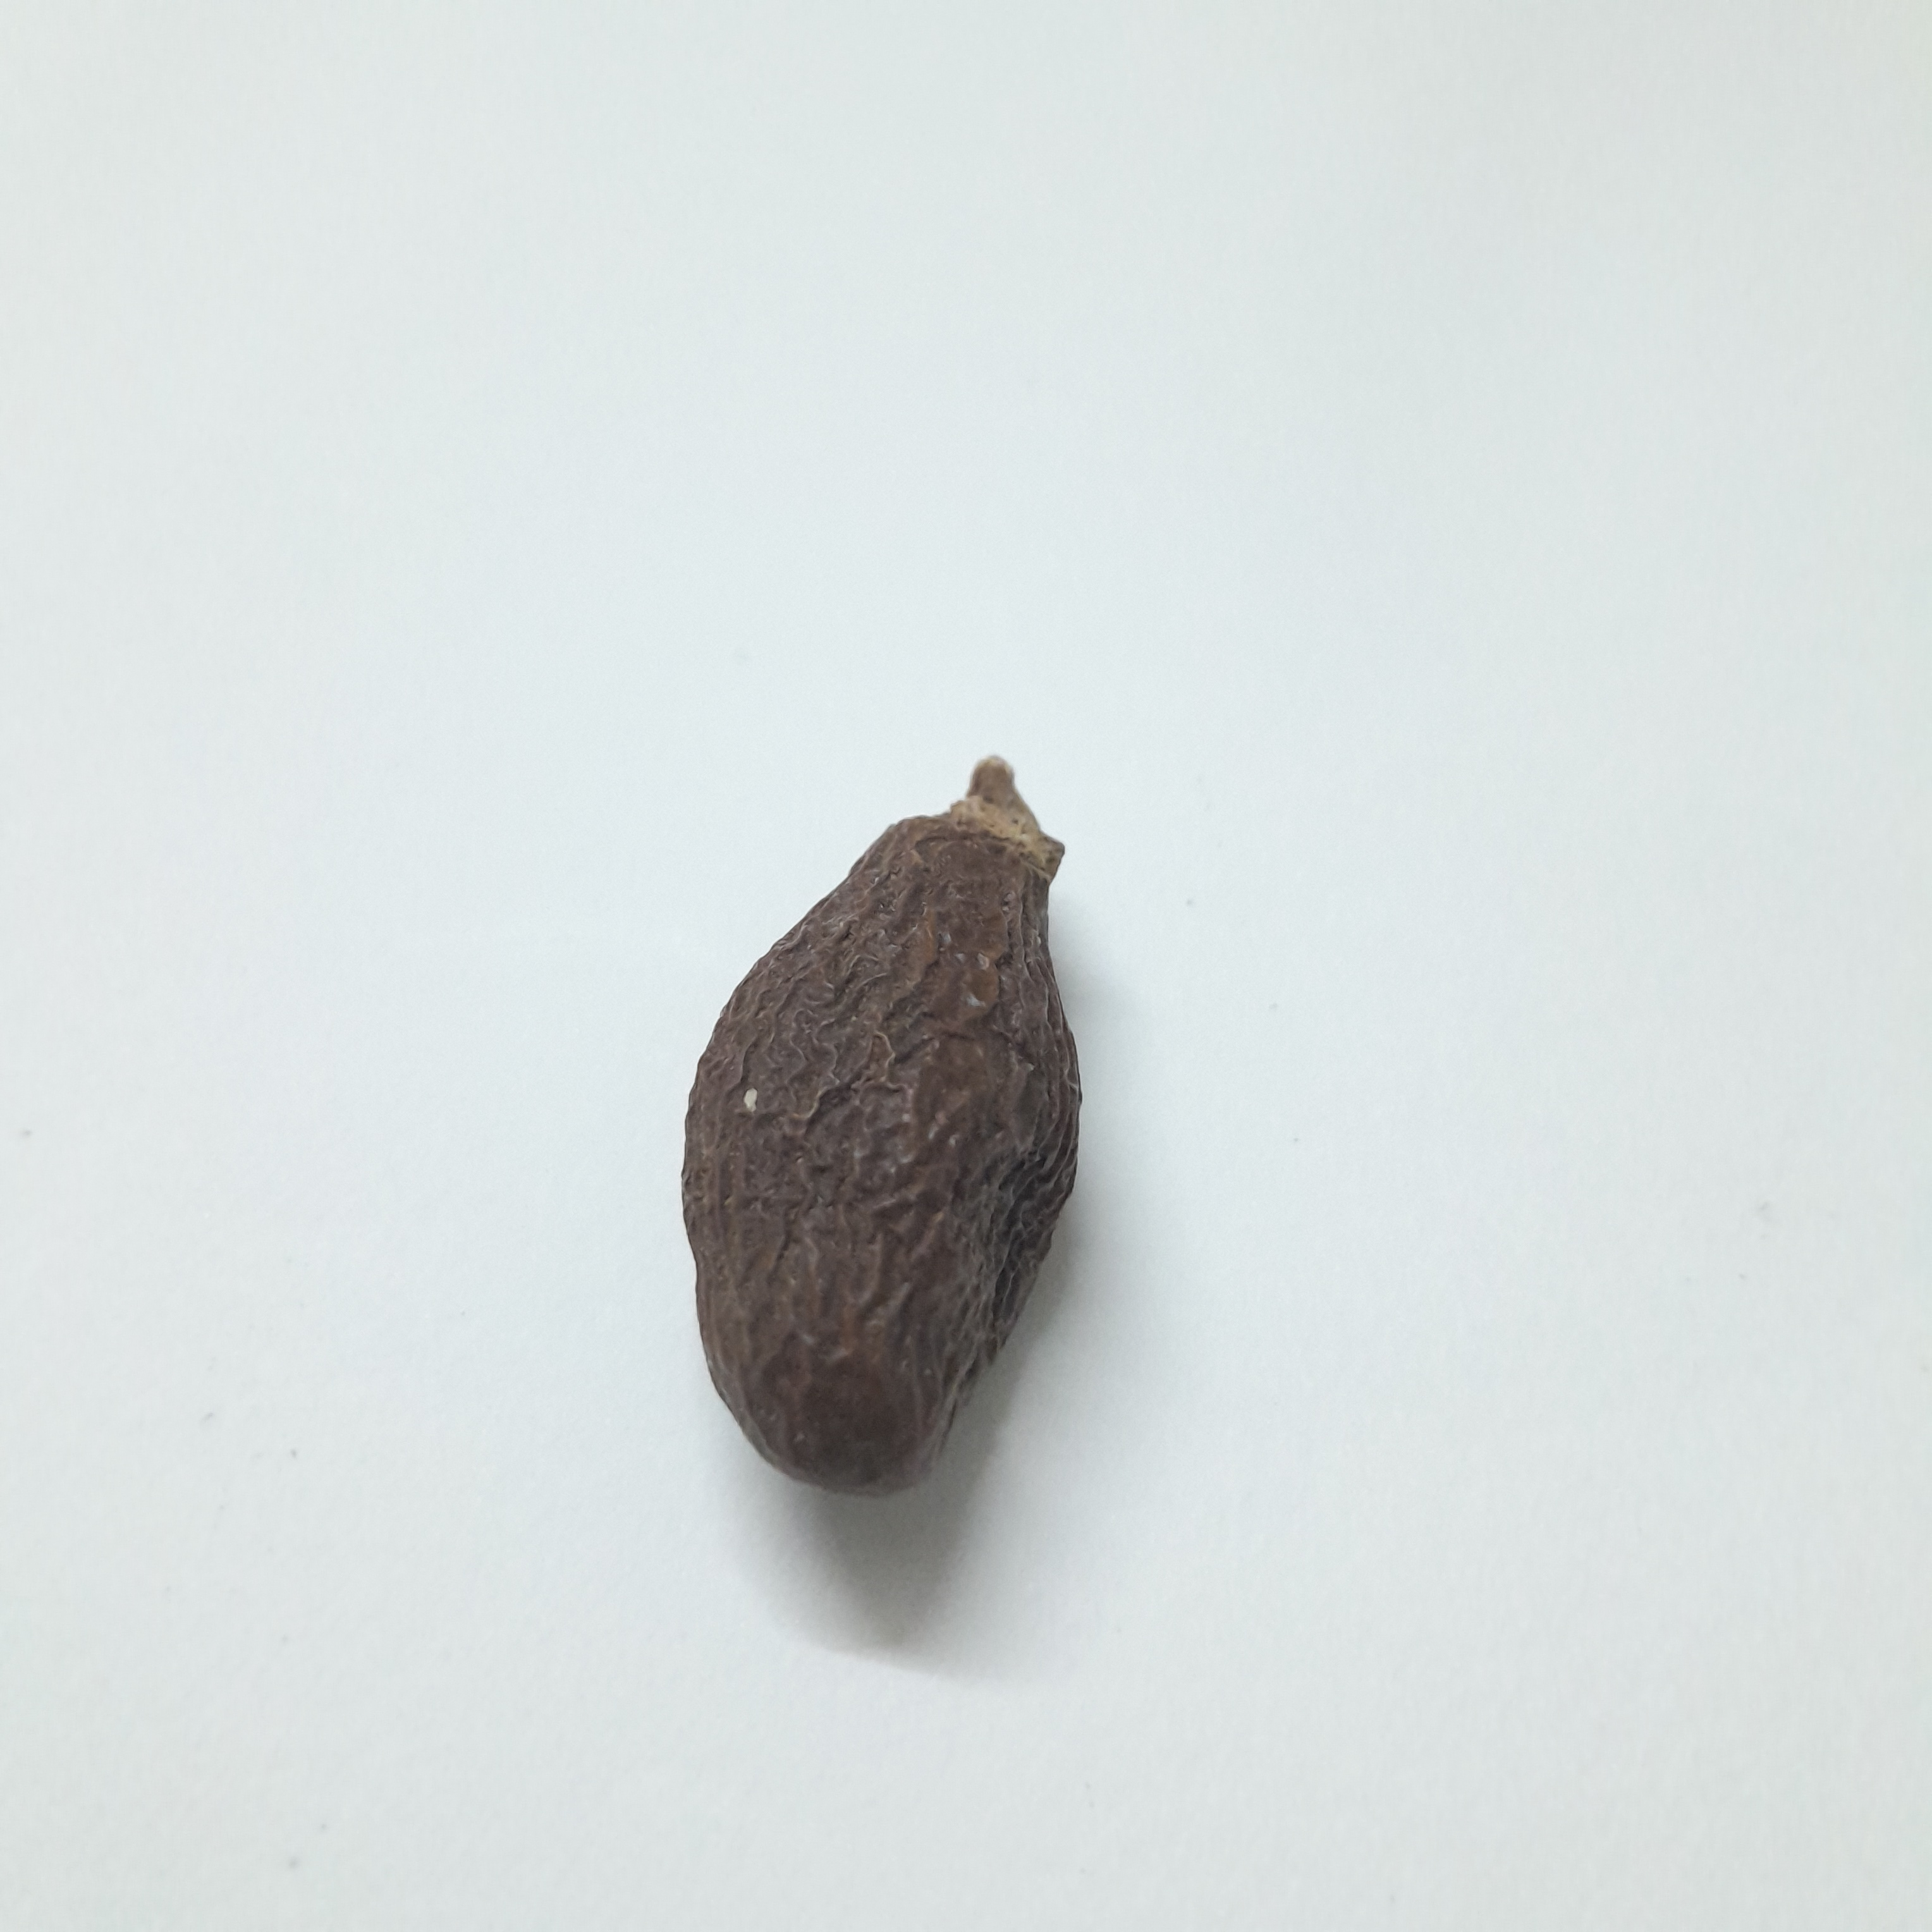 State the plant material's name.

niranjanphal
